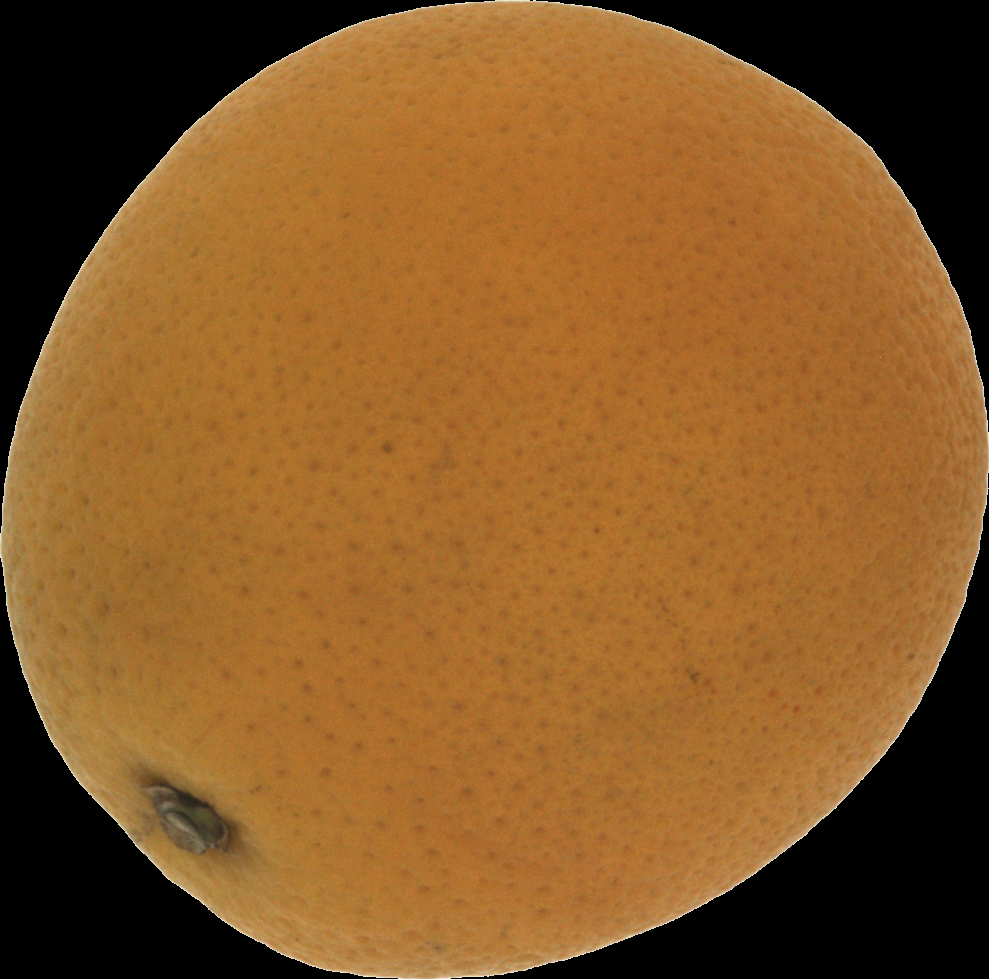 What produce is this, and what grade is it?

orange, bad
